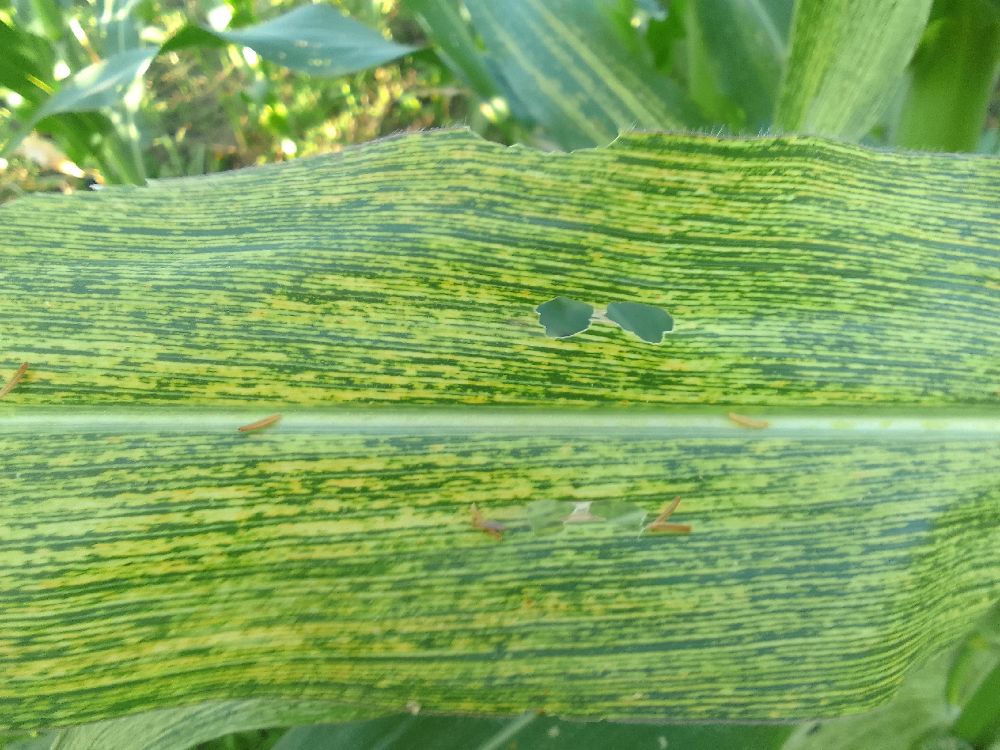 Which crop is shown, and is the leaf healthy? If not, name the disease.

maize, maize streak virus
